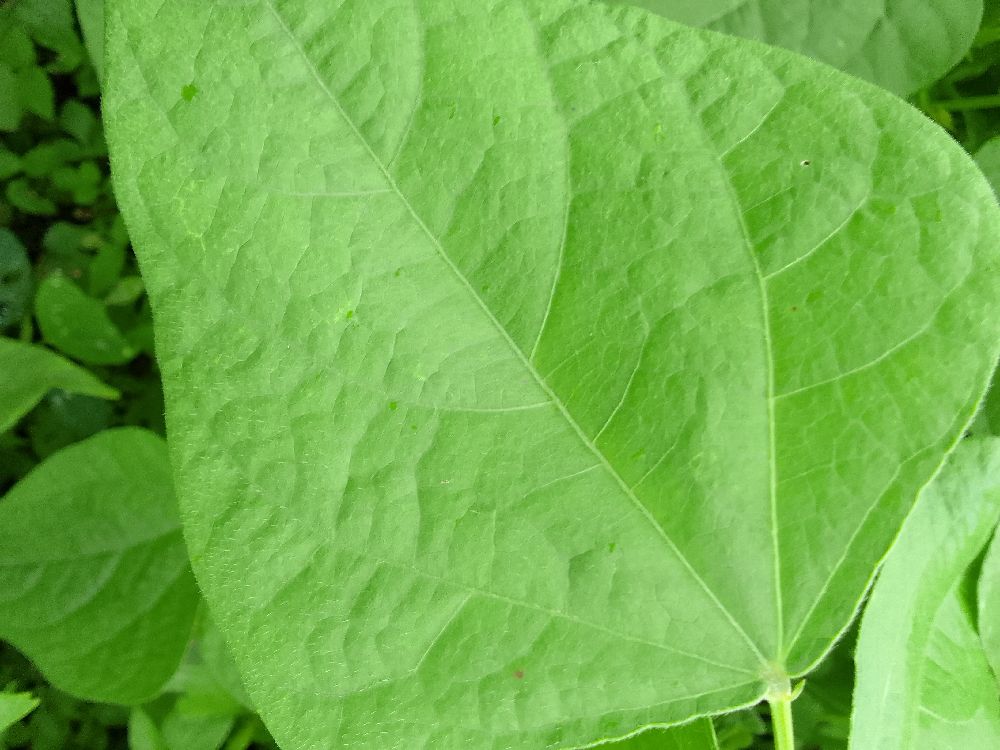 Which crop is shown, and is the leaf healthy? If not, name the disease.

common bean, healthy
